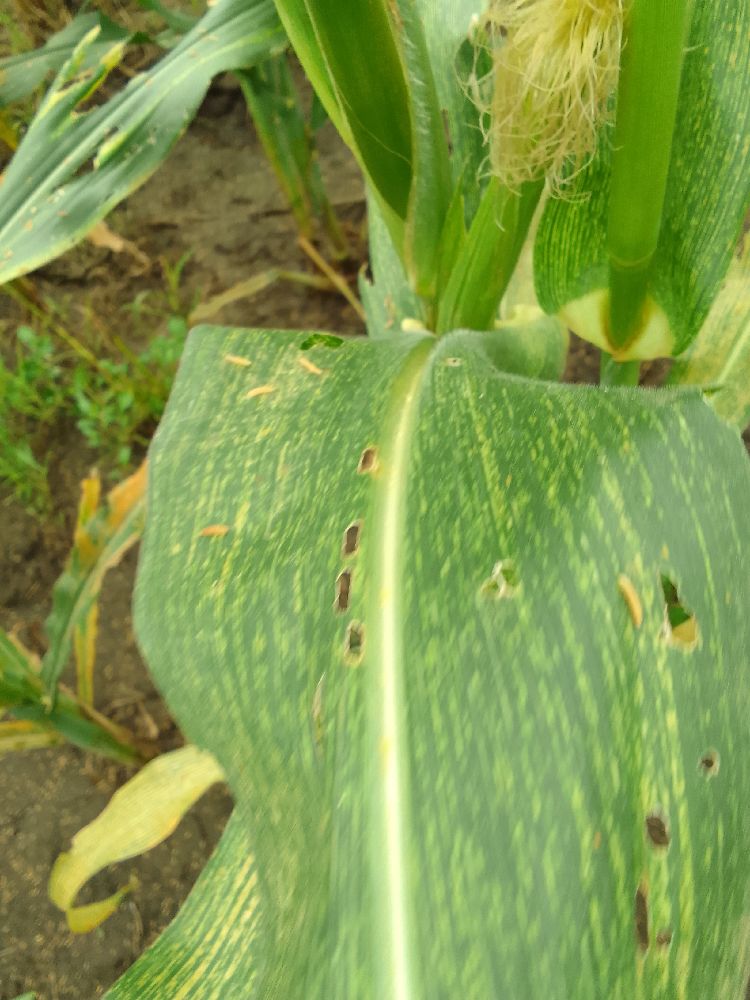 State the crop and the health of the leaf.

maize, maize streak virus
